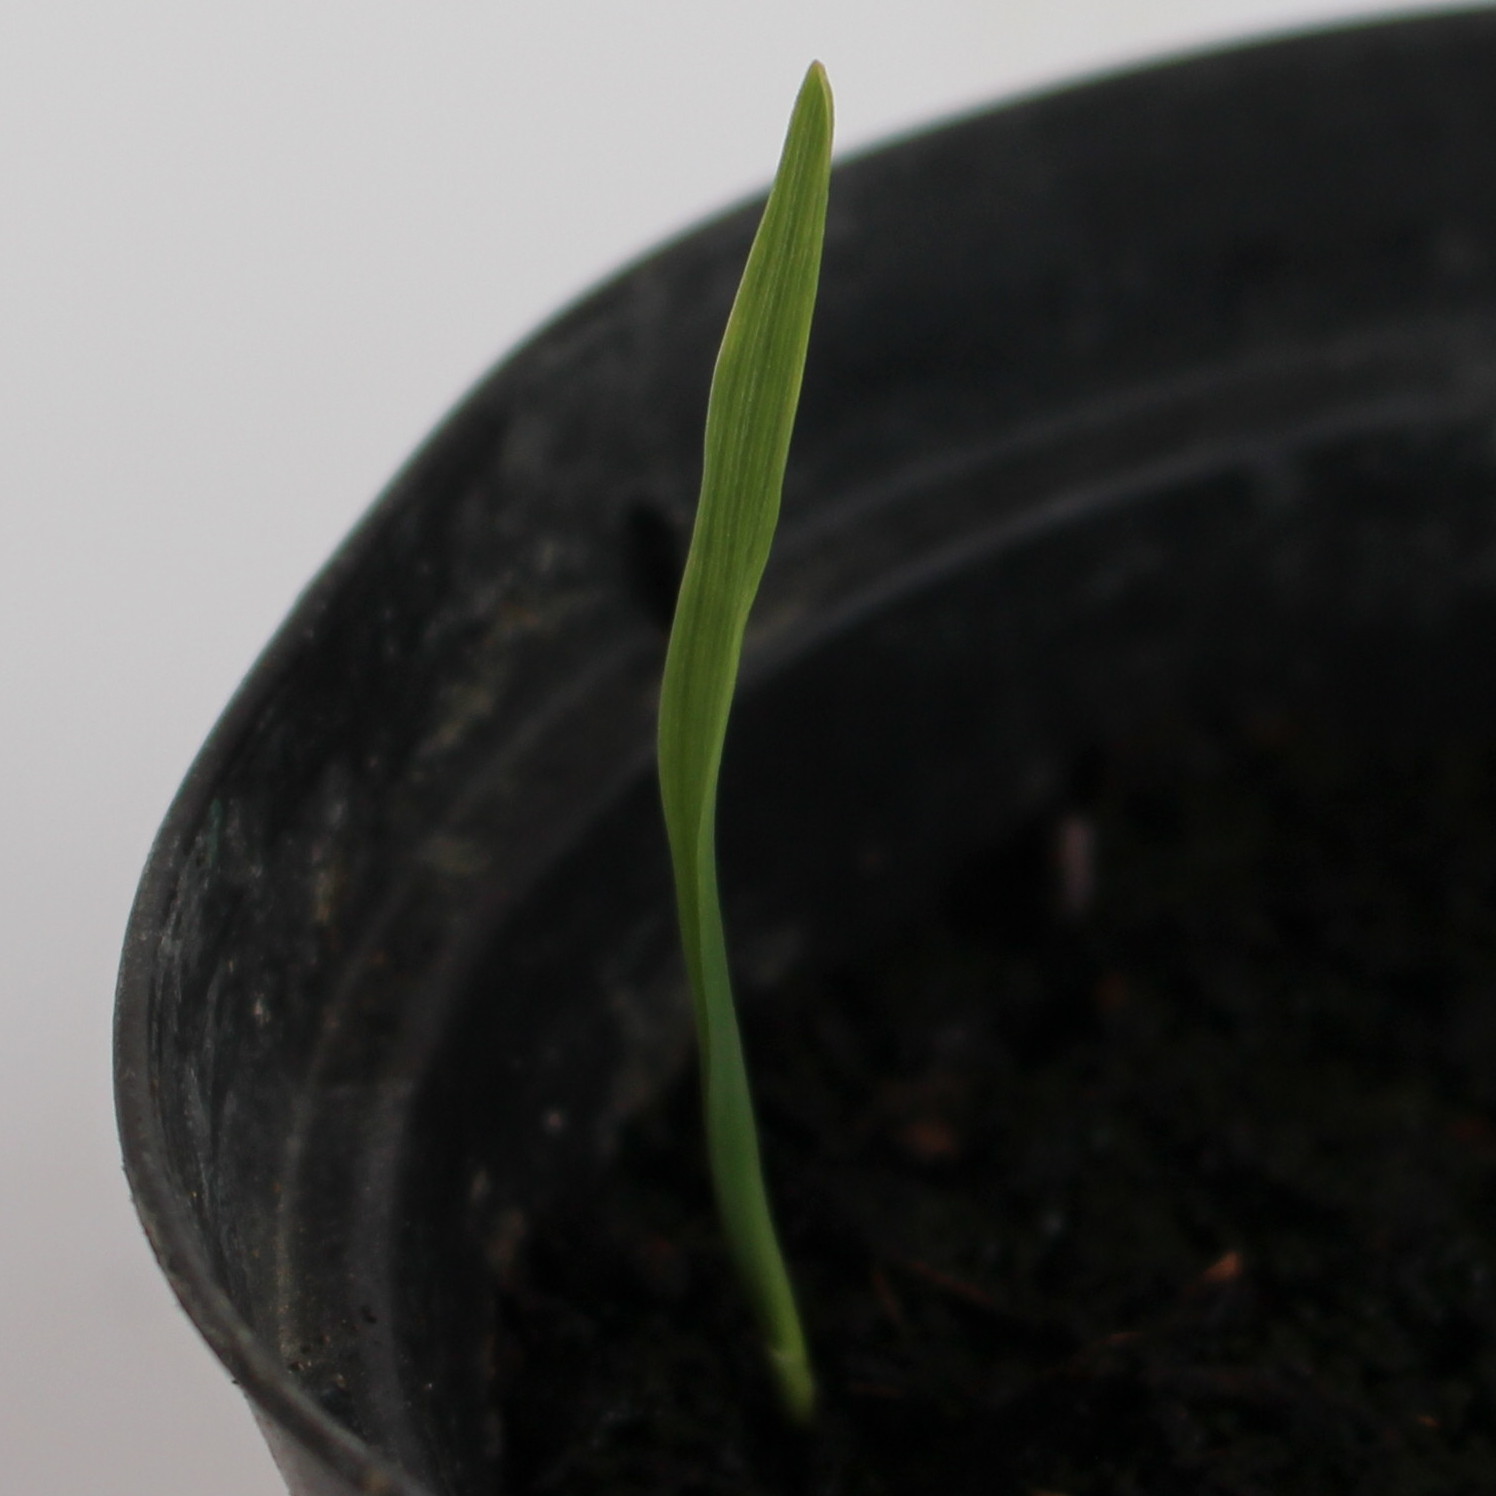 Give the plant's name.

Avena sterilis
